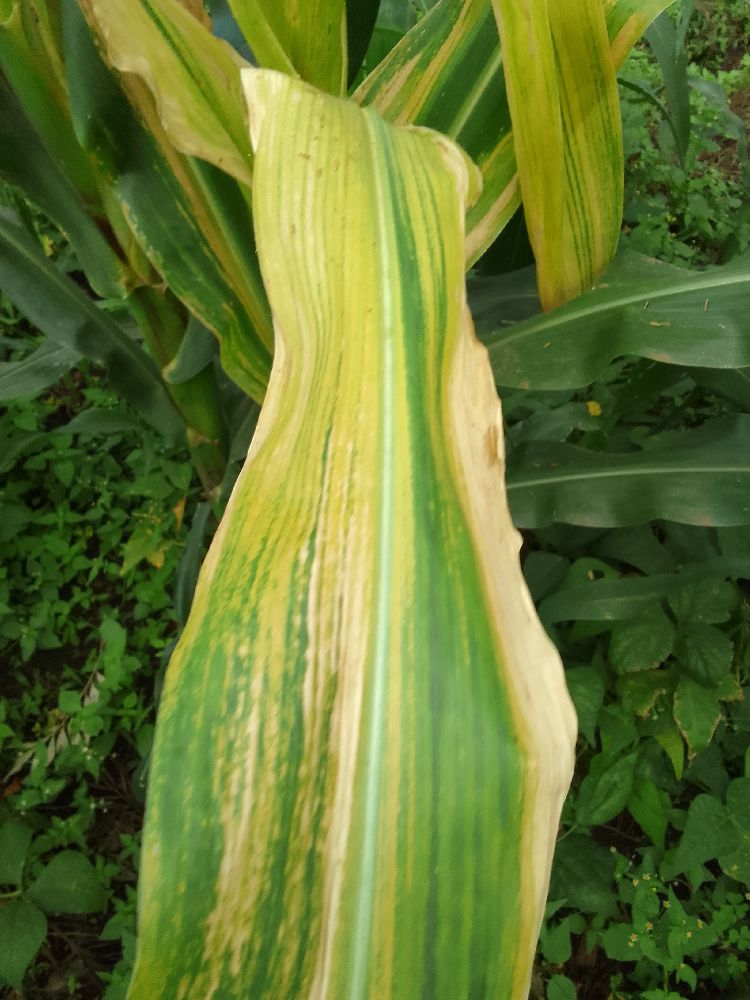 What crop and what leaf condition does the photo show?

maize, maize lethal necrosis
